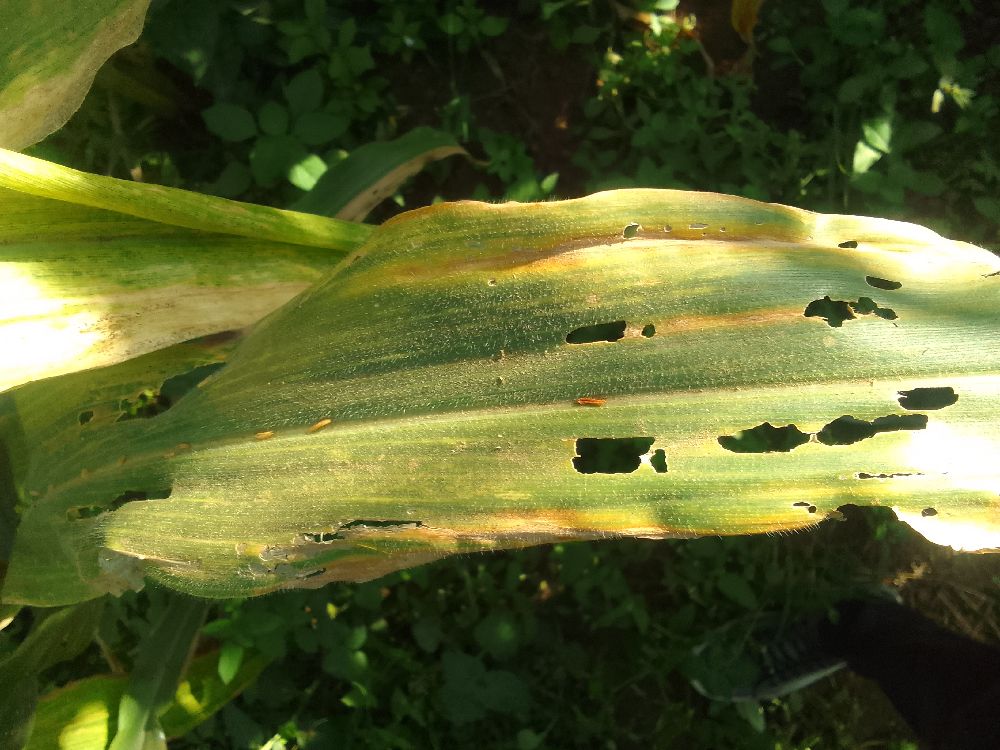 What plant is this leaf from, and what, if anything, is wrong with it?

maize, maize lethal necrosis
